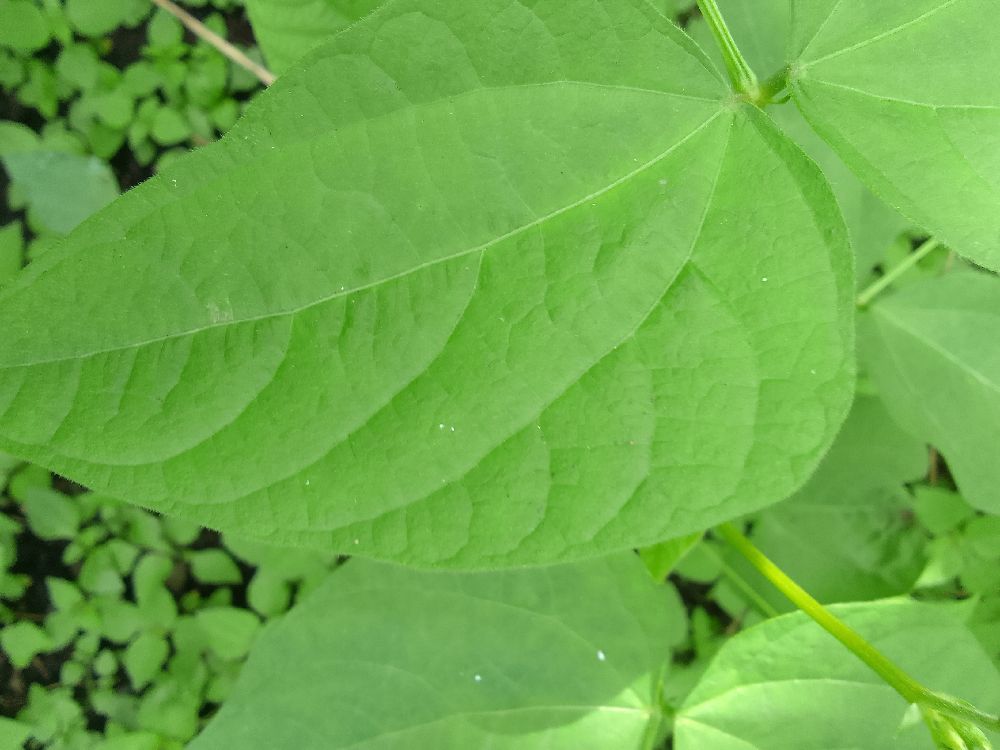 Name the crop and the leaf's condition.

common bean, healthy
